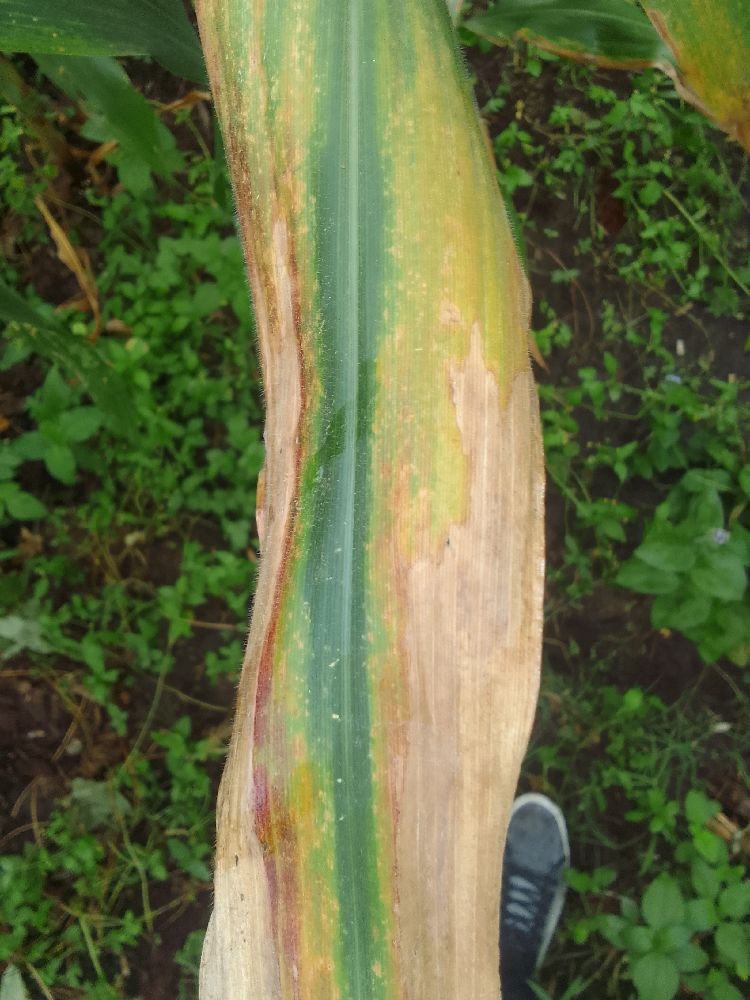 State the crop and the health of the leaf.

maize, maize lethal necrosis
